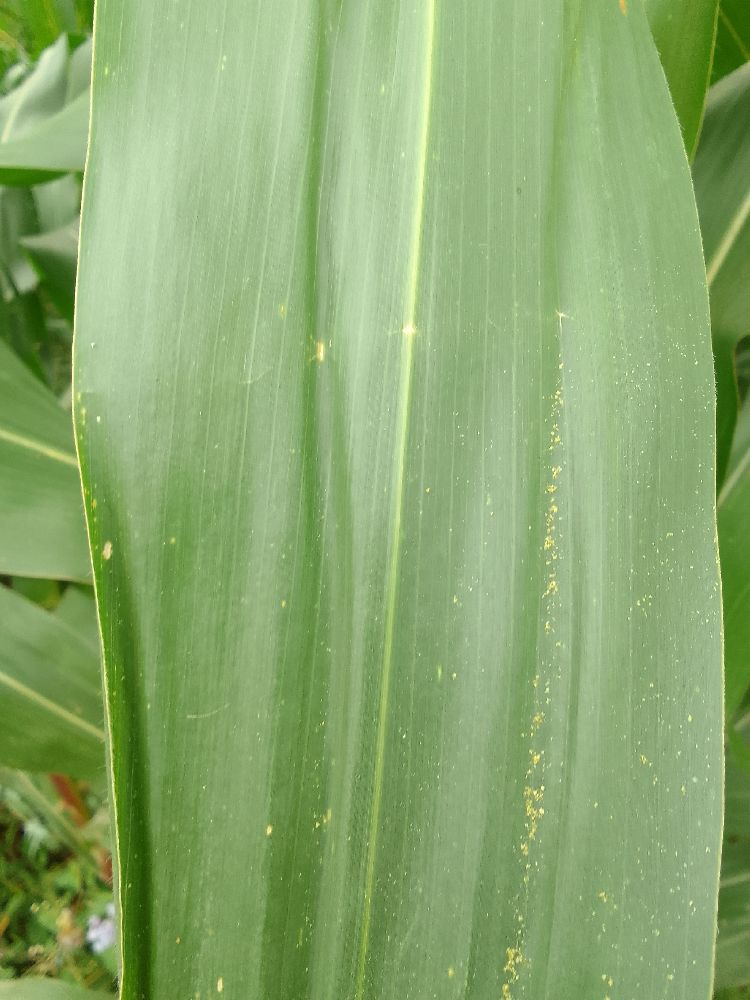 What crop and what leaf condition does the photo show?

maize, healthy
